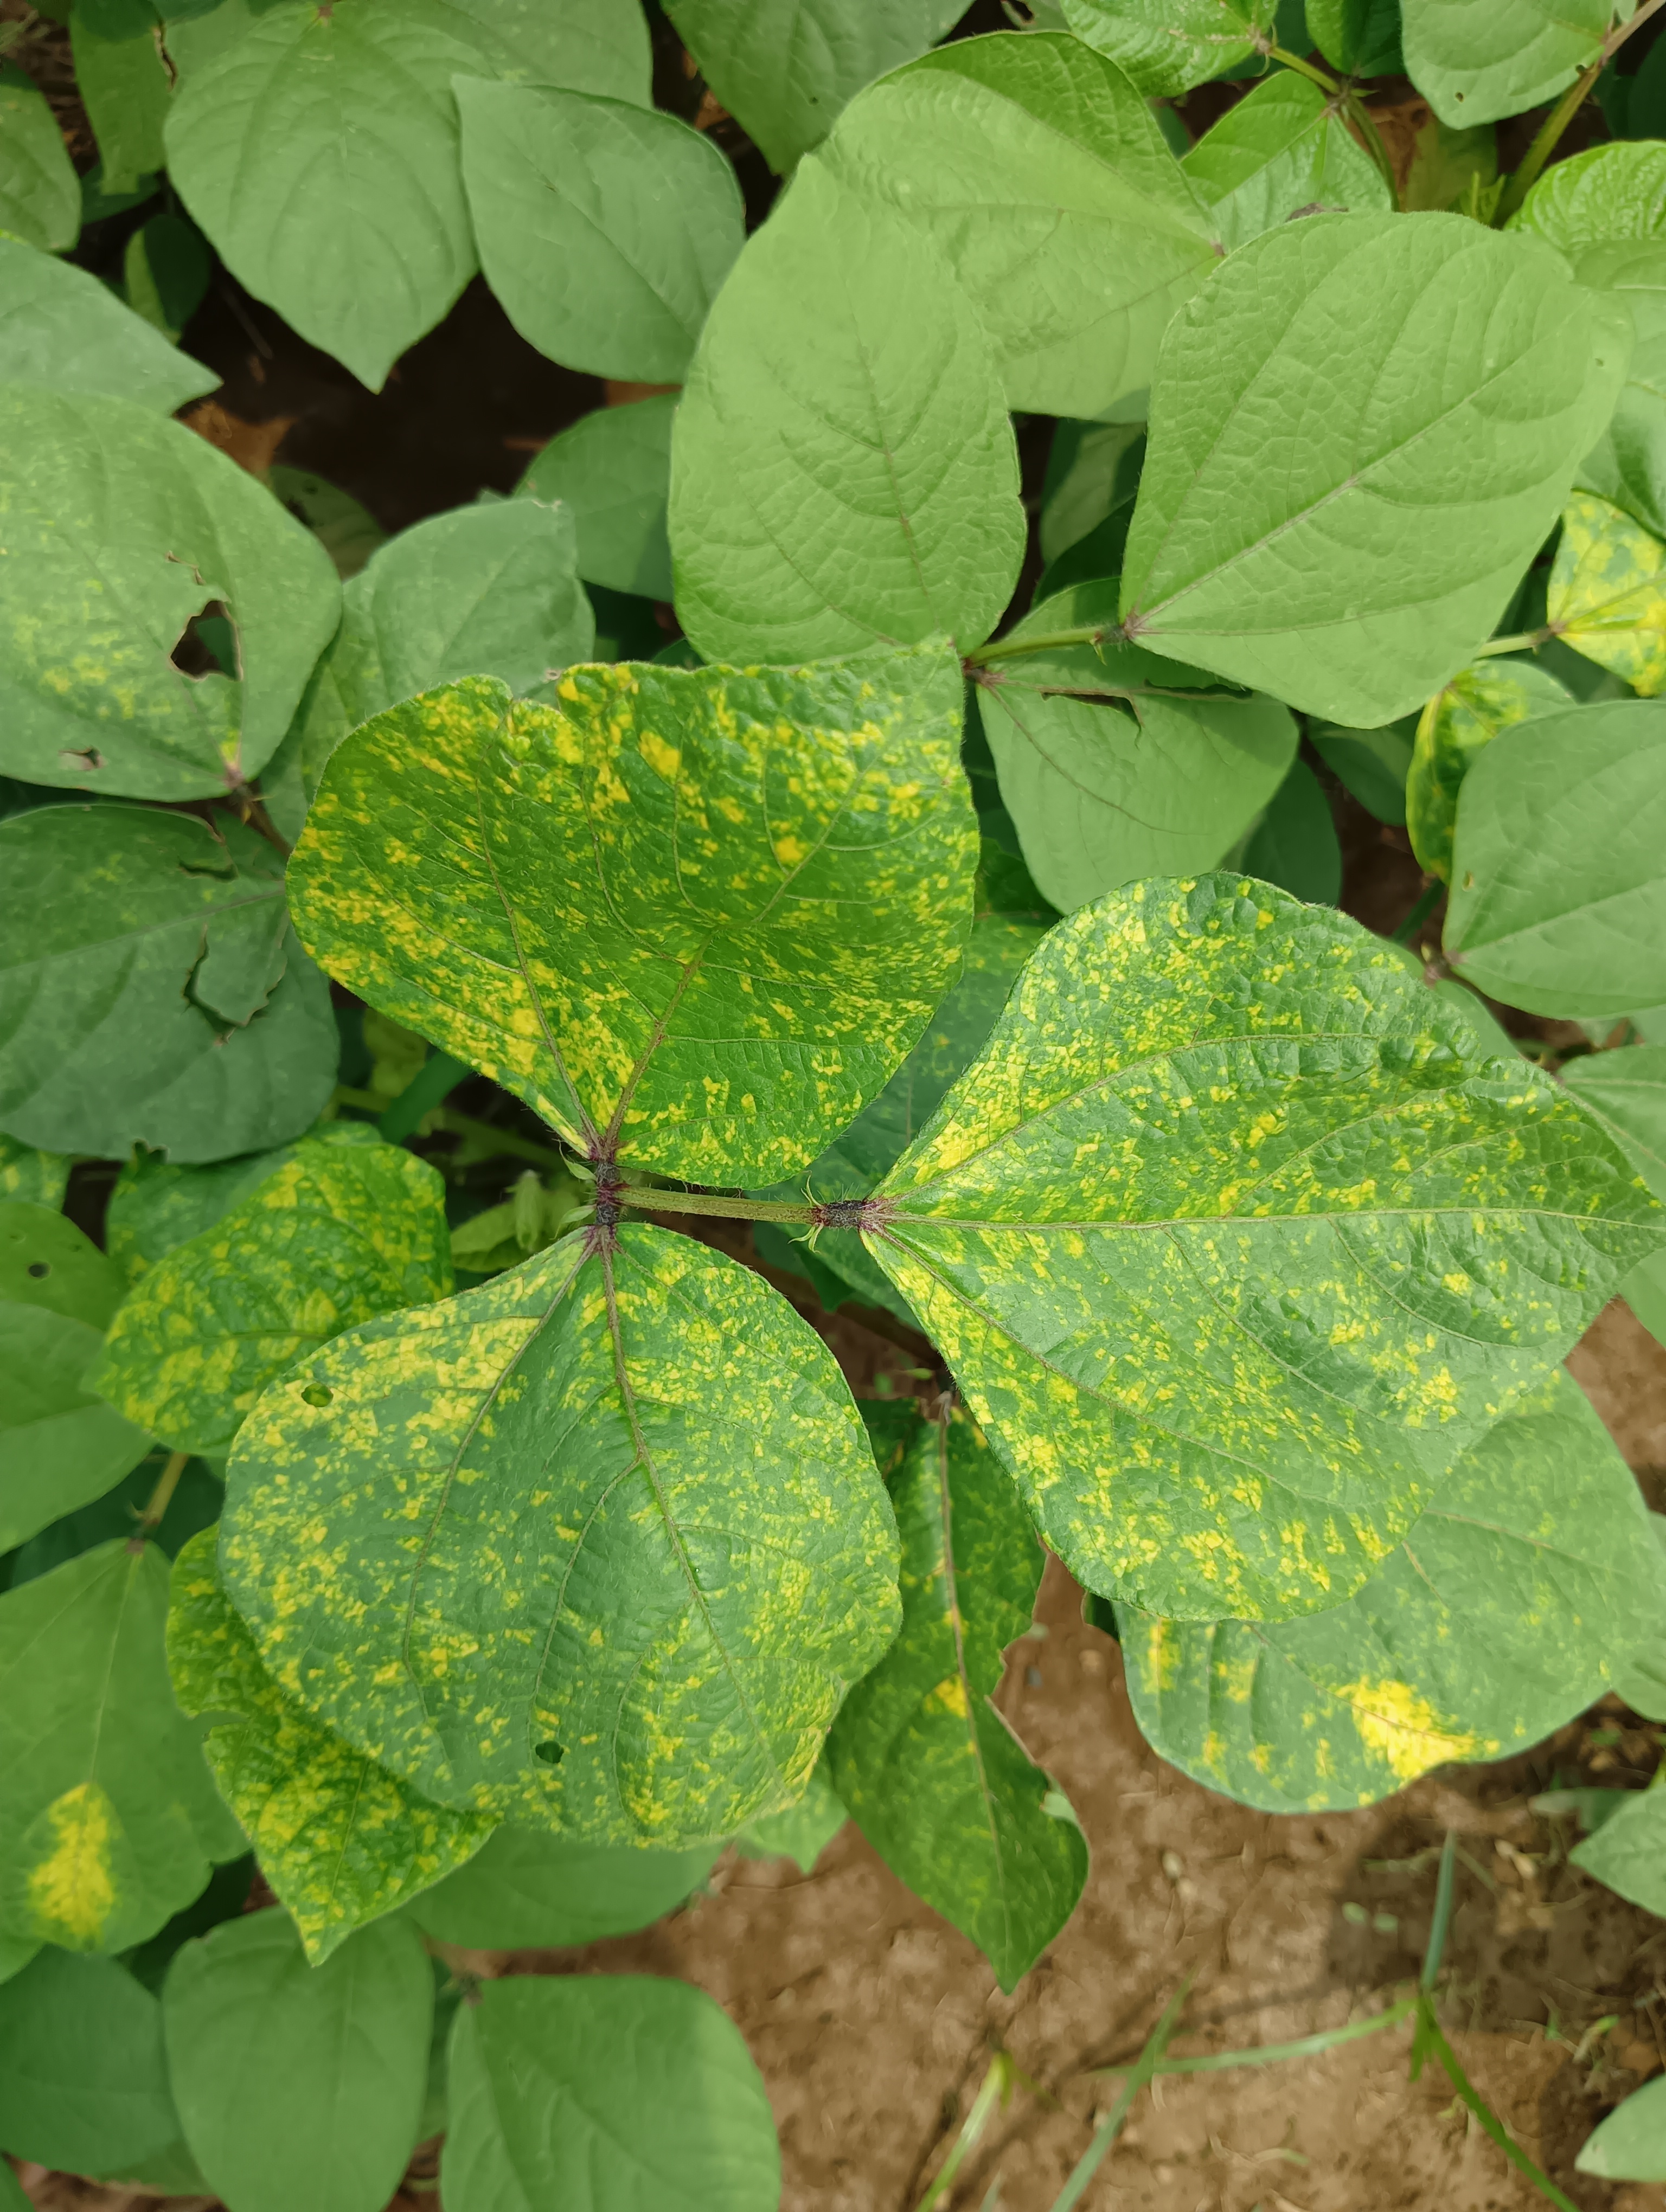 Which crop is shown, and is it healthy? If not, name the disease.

mungbean, yellow mosaic
